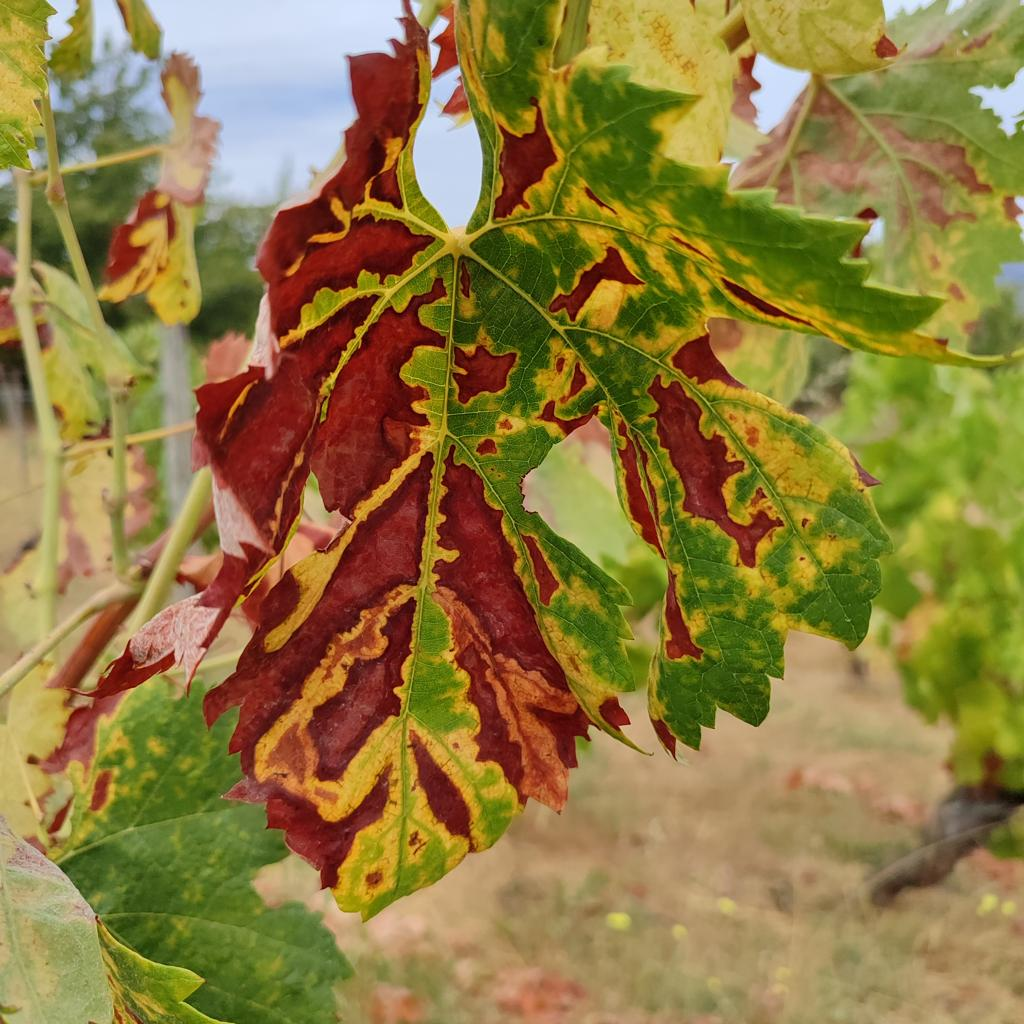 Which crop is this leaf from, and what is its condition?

grapevine, esca complex
